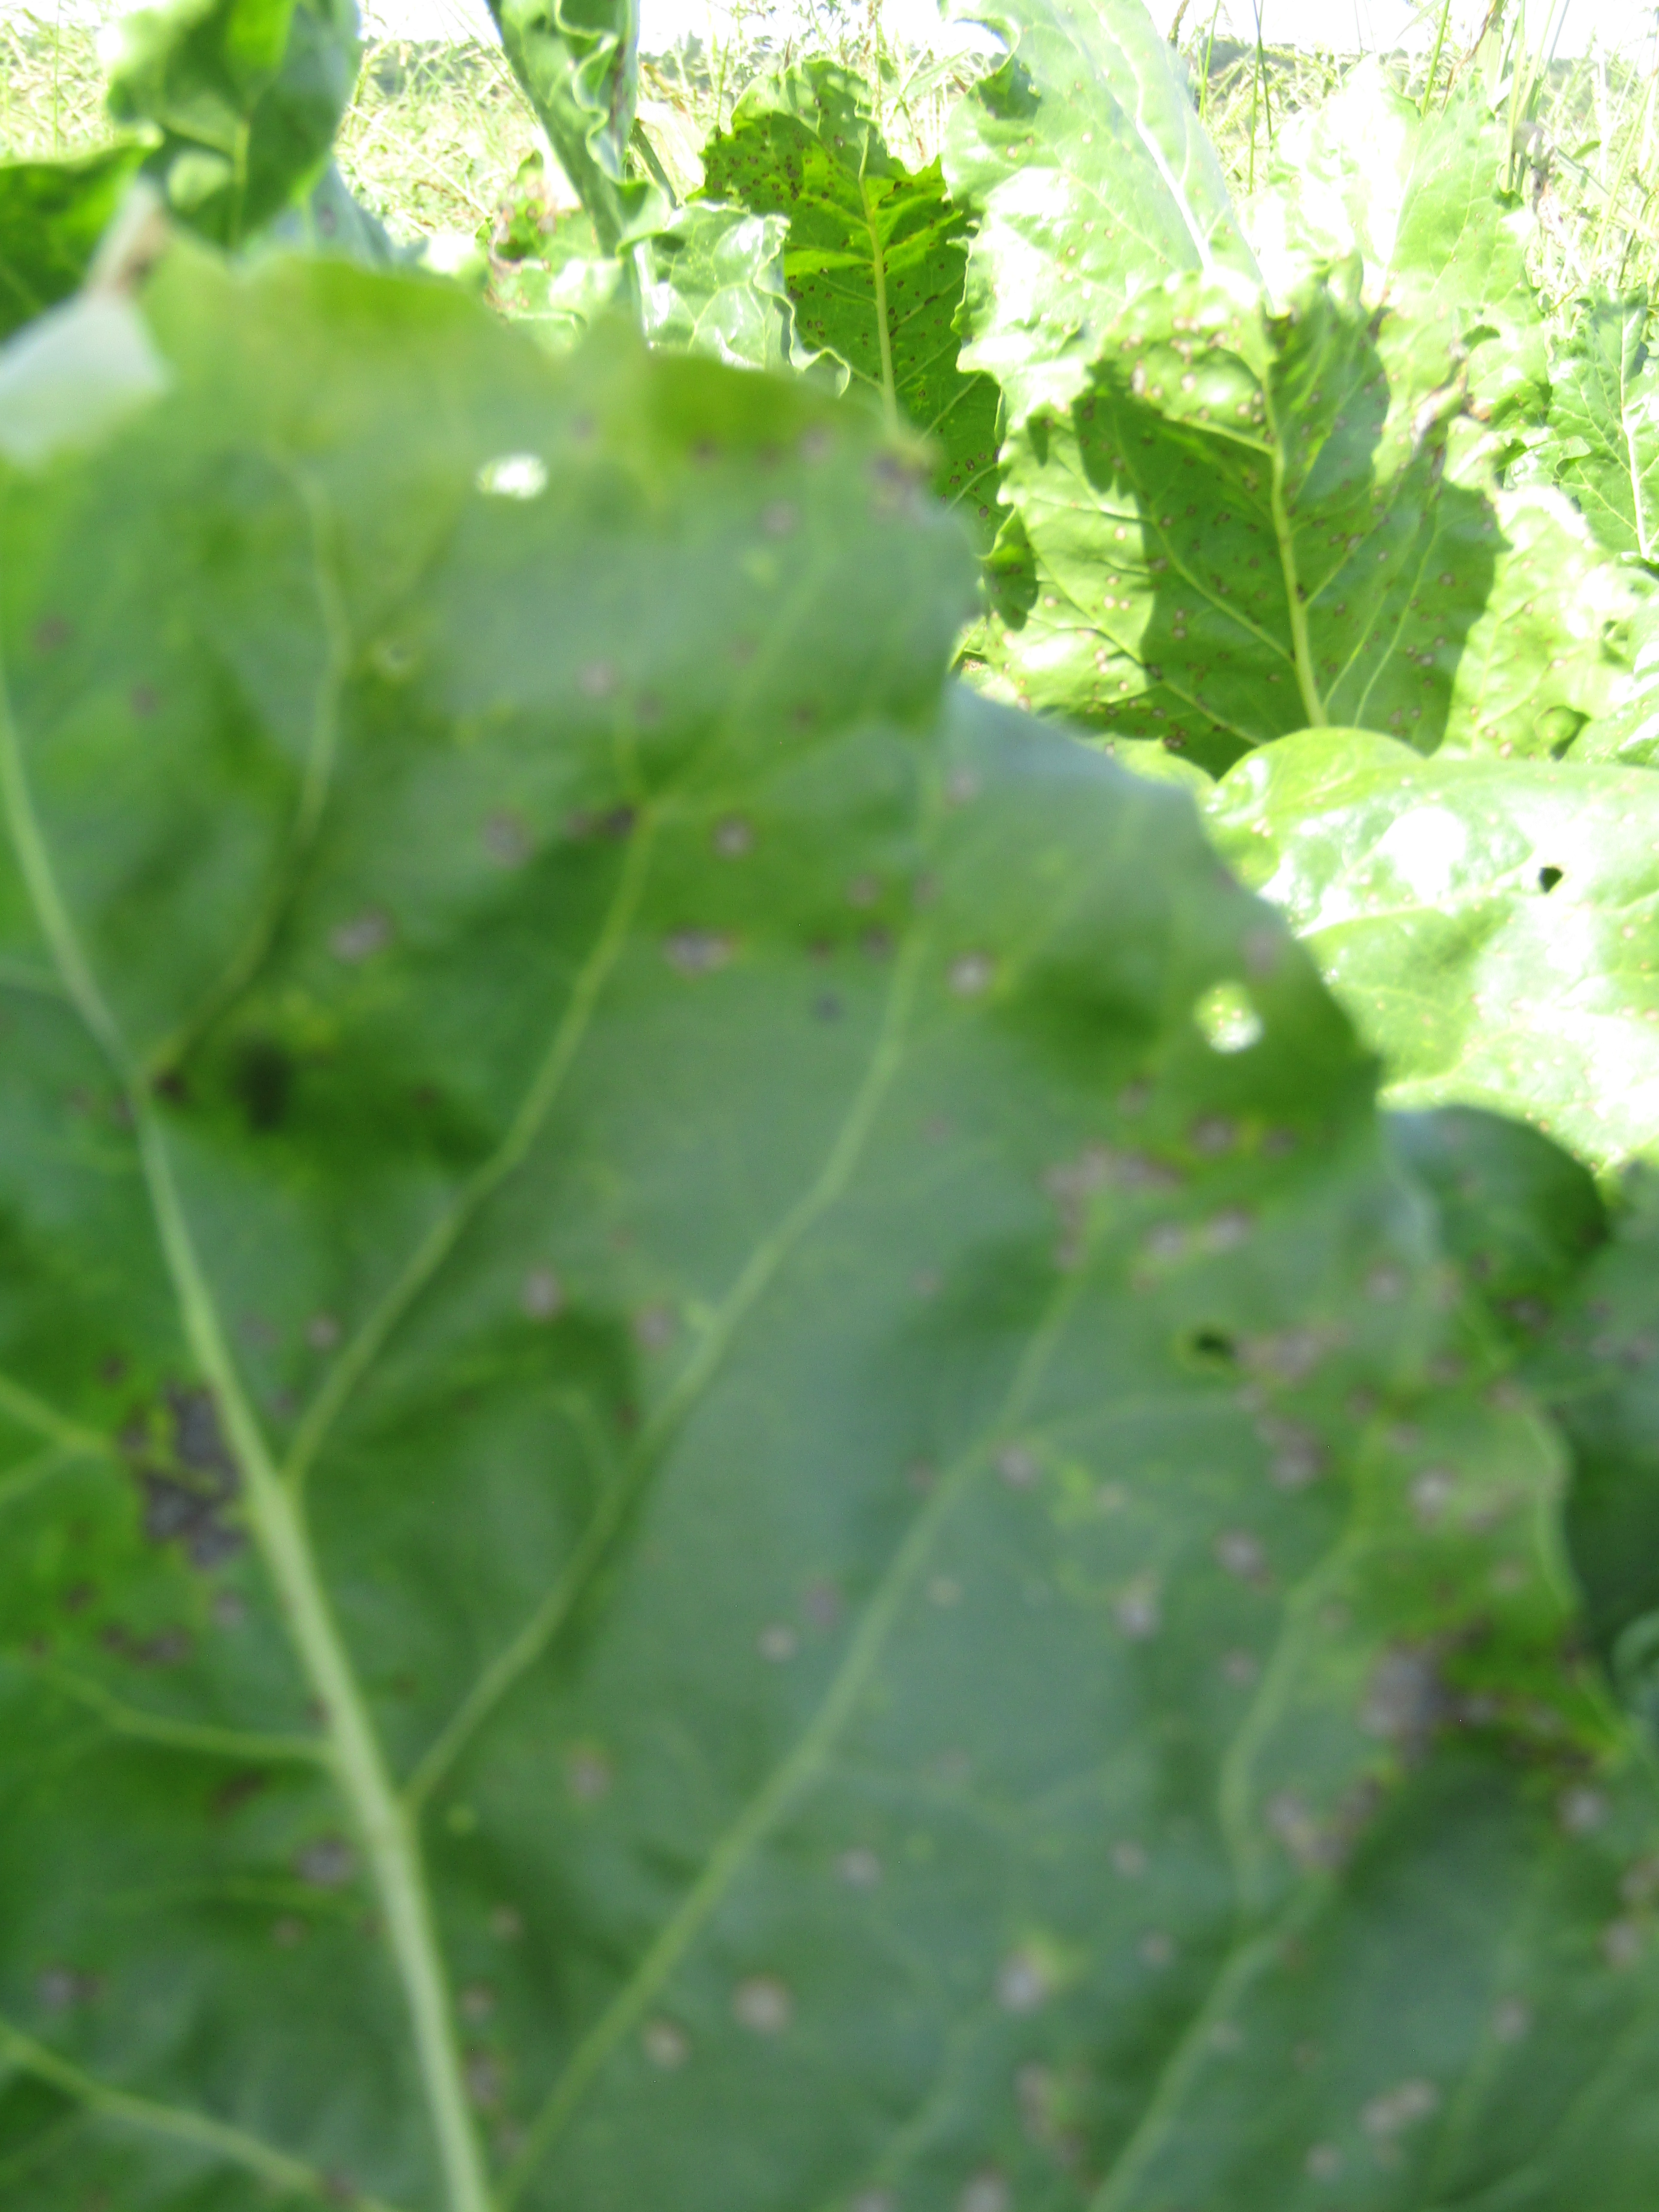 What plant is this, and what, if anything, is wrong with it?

beet, cercospora
